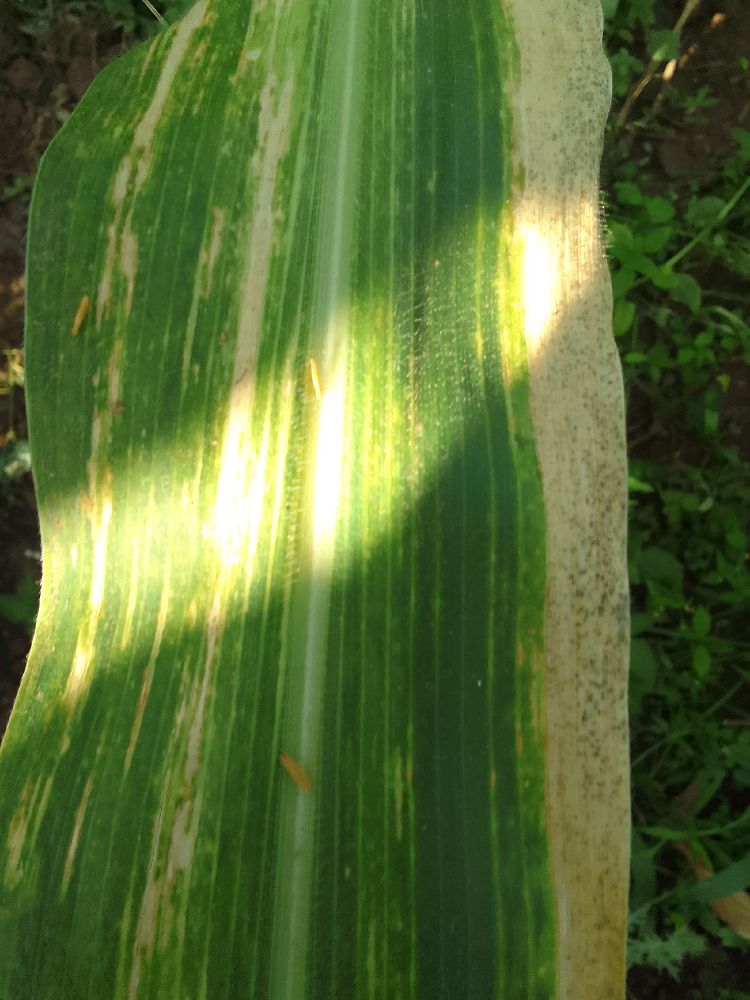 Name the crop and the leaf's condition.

maize, maize lethal necrosis
